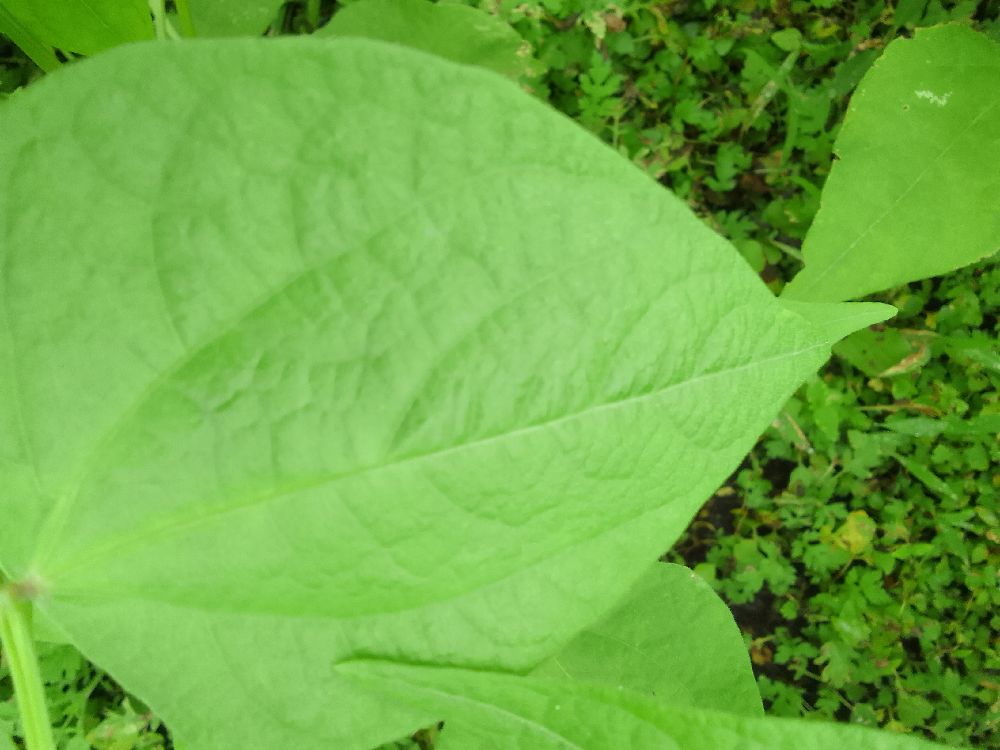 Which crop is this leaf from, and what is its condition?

common bean, healthy
